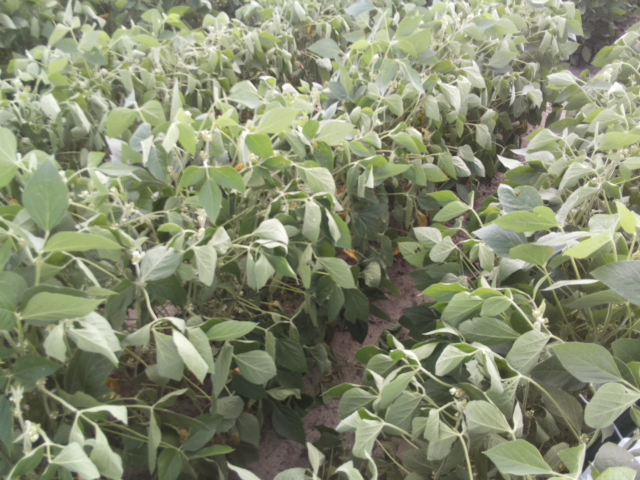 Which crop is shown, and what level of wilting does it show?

soybean, moderate turgor loss in upper canopy
